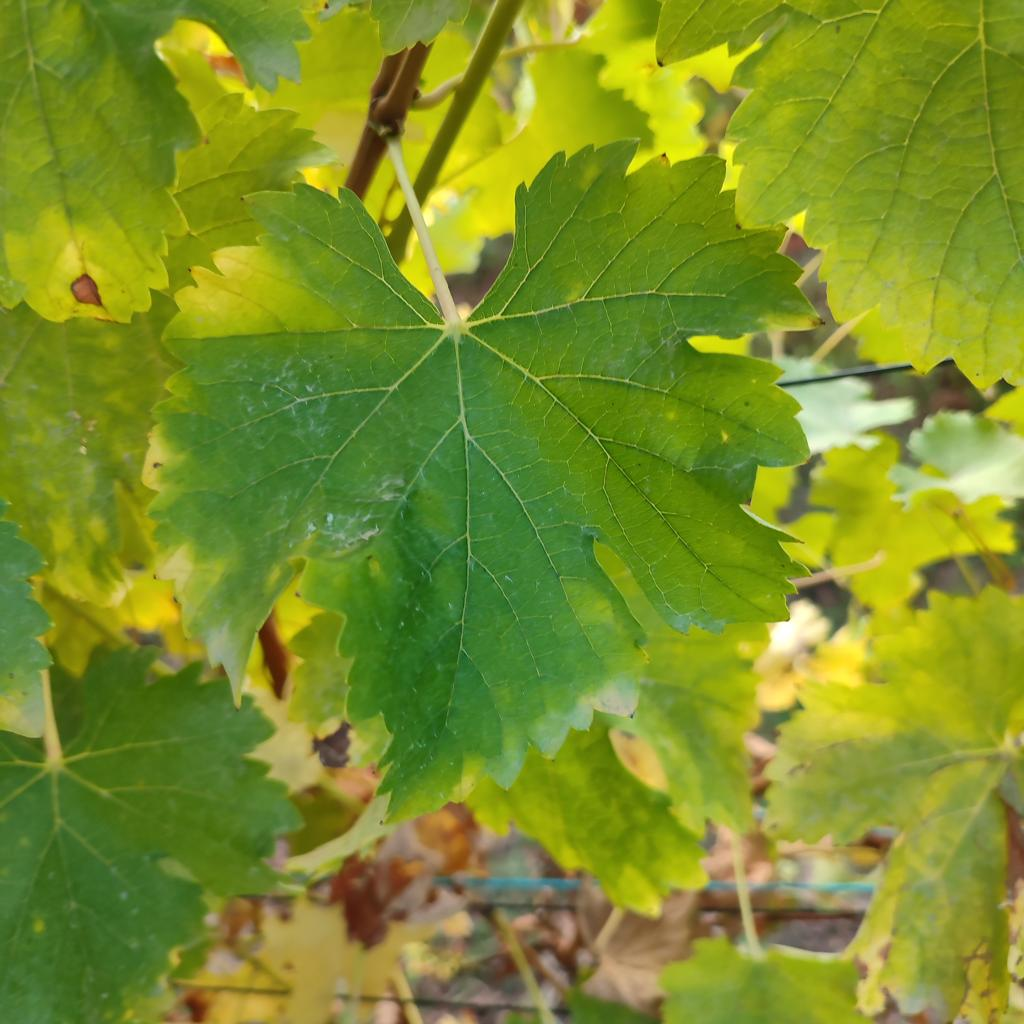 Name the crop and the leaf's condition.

grapevine, powdery mildew
